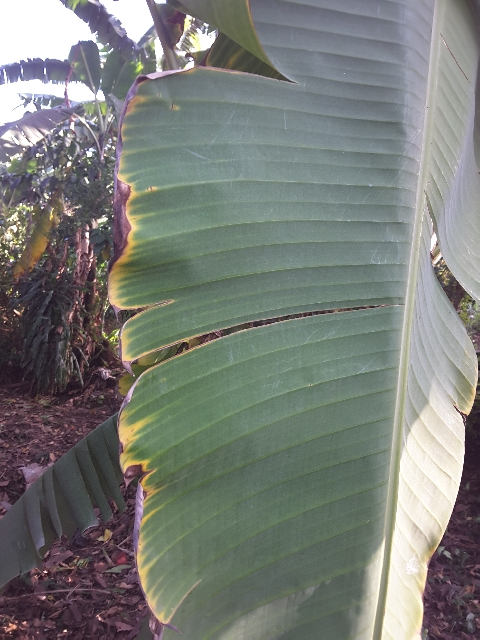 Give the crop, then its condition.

banana, fusarium wilt race 1
